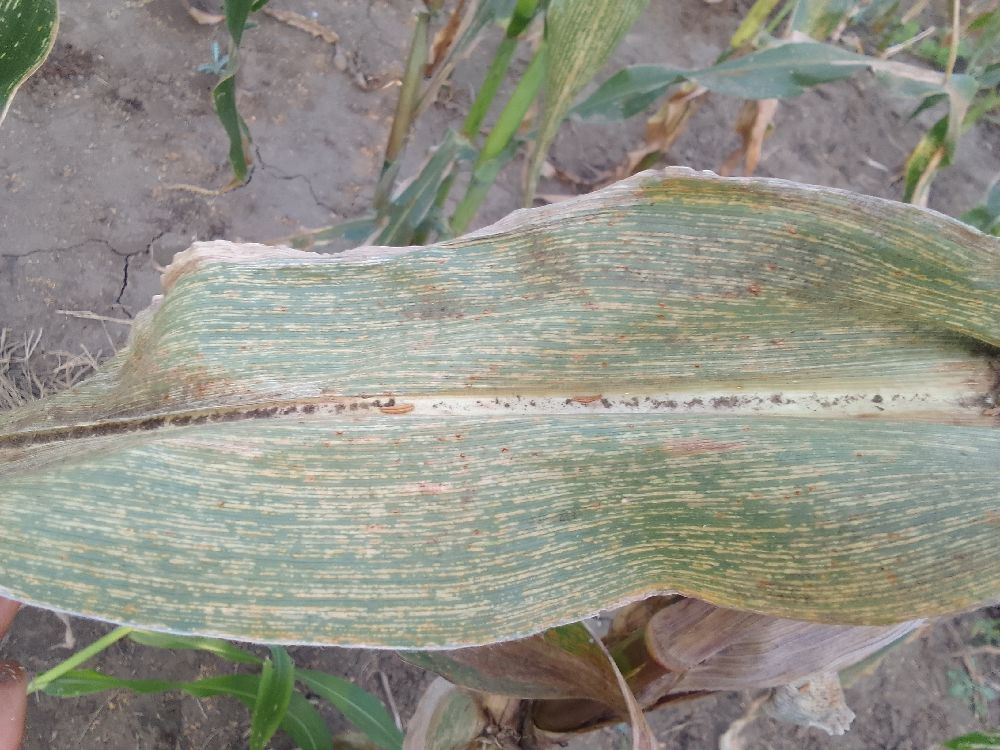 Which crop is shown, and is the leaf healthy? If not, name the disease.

maize, maize streak virus
